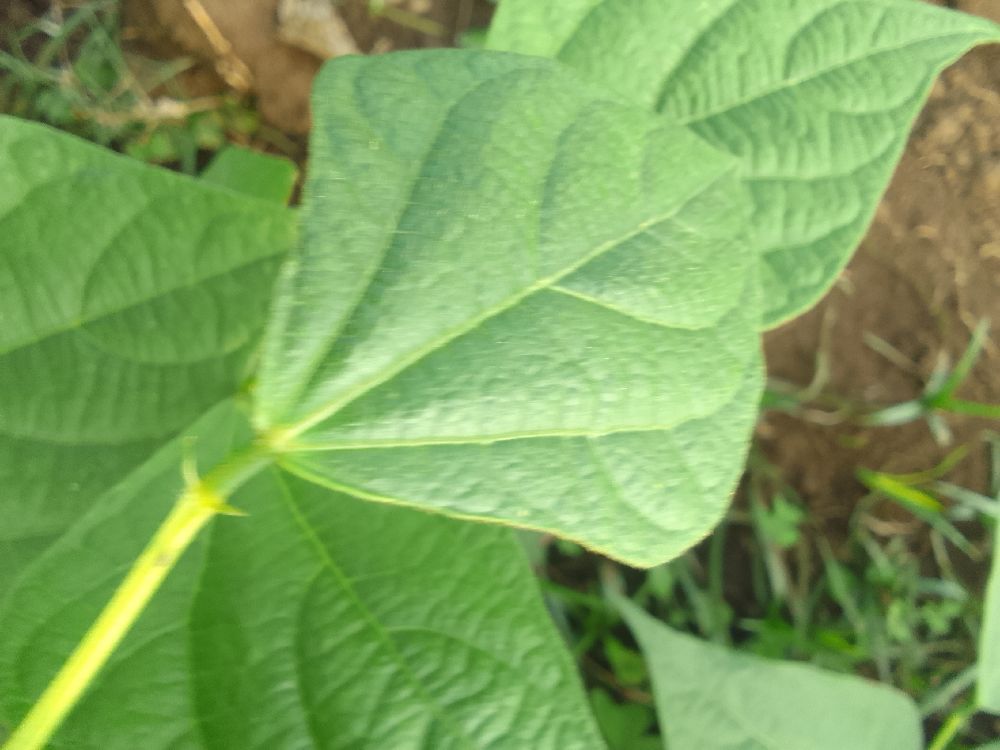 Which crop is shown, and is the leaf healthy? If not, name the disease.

common bean, healthy
